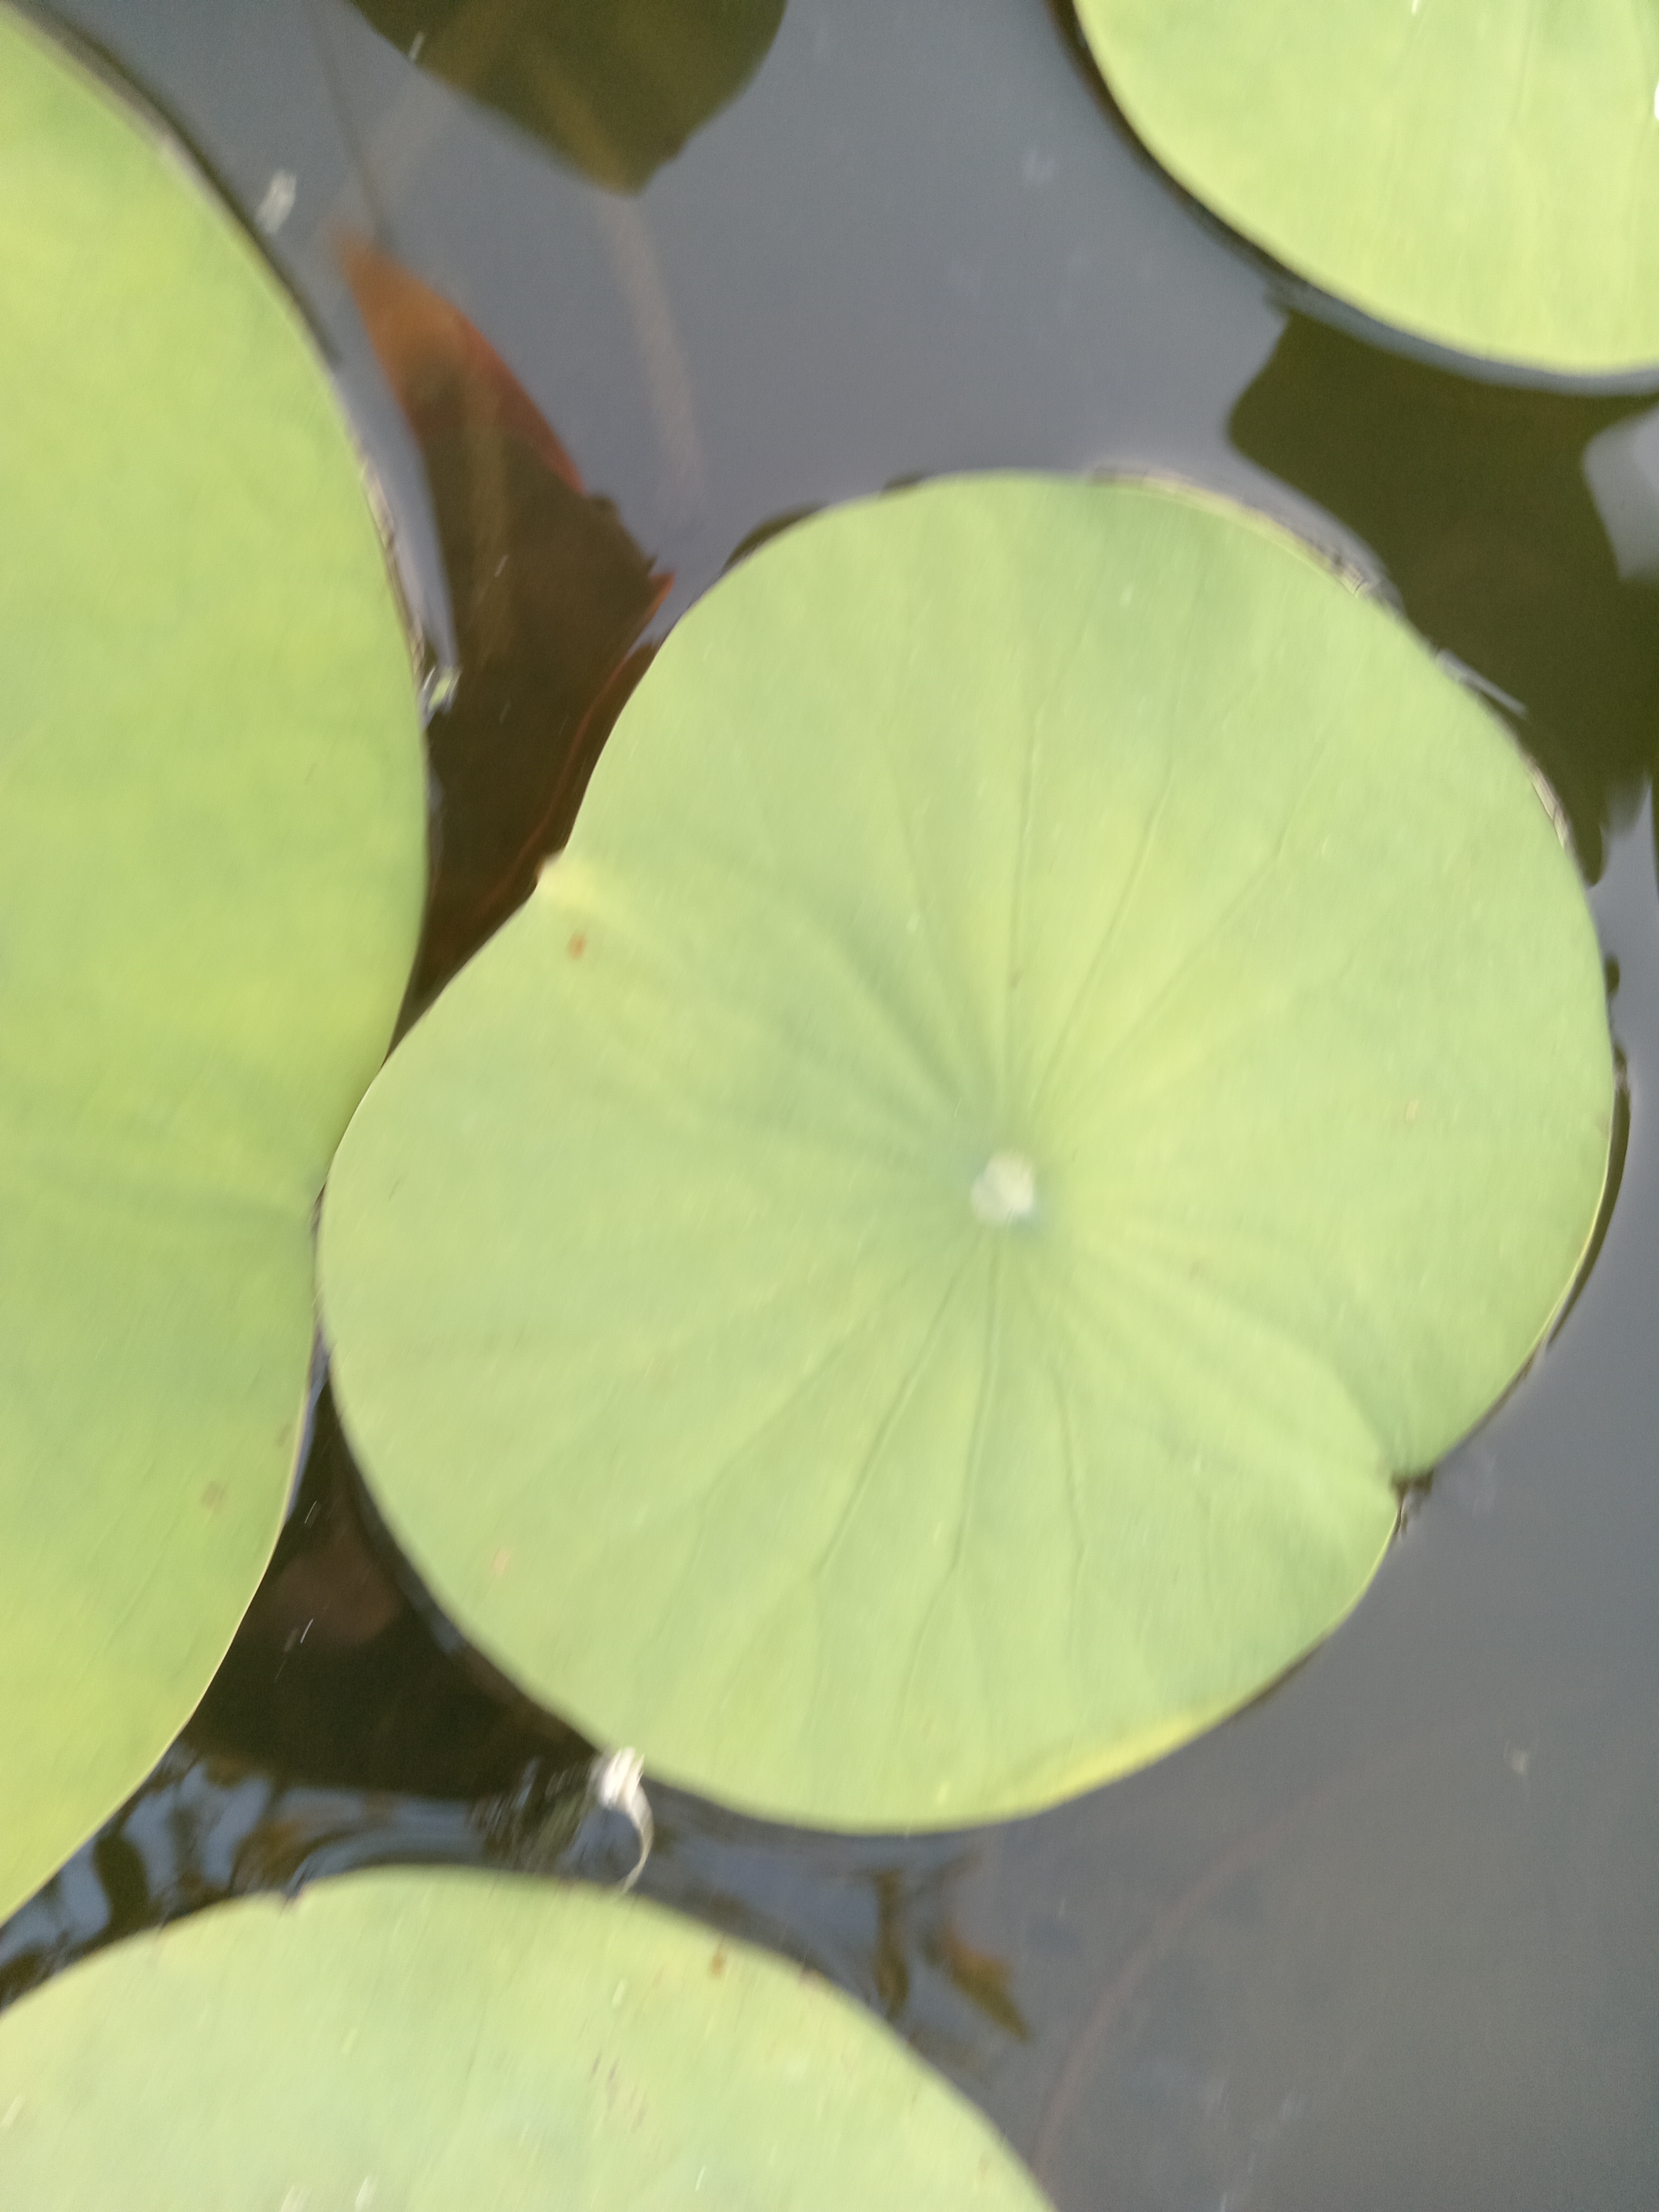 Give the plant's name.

lotus
